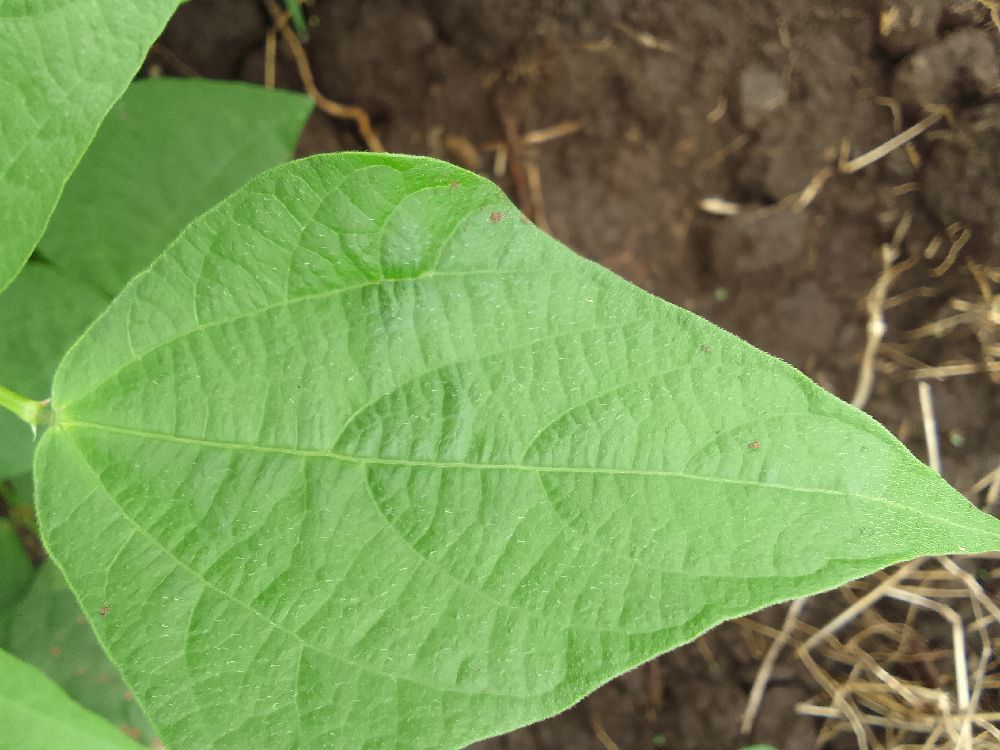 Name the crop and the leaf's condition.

common bean, healthy
